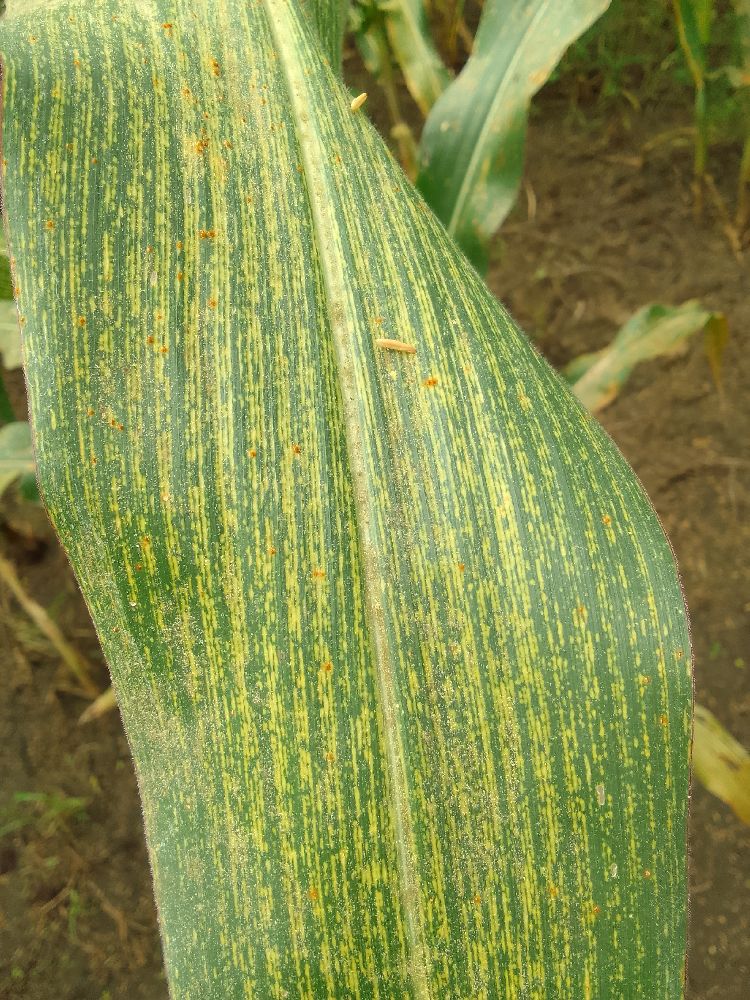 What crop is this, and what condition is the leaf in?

maize, maize streak virus
